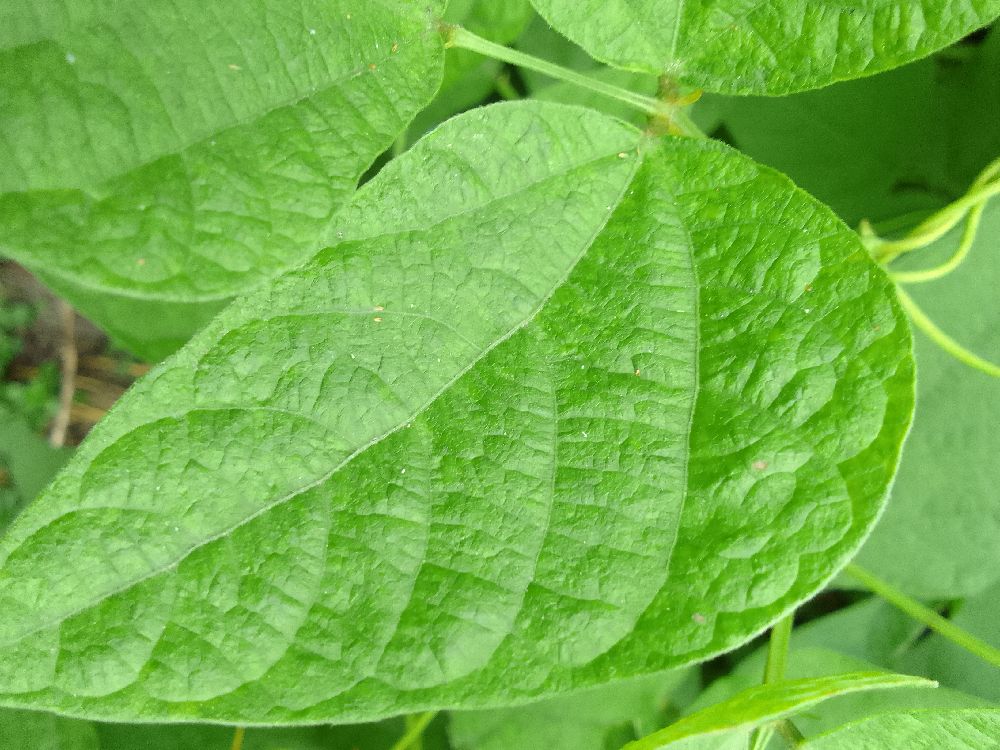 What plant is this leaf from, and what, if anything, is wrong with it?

common bean, healthy
